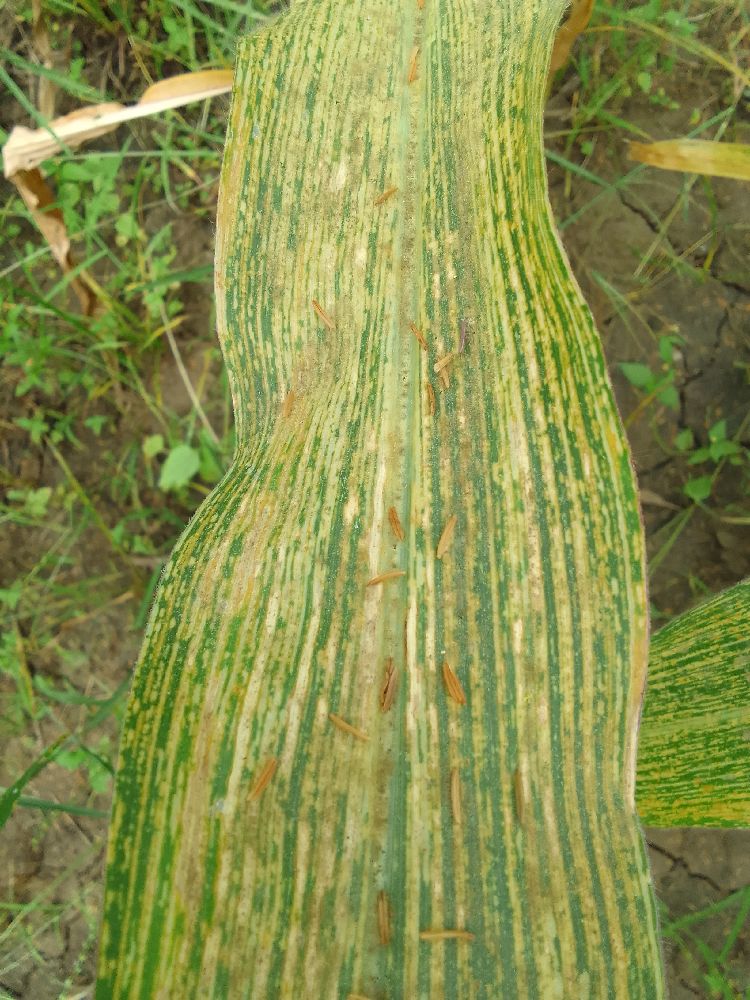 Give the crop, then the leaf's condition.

maize, maize streak virus
